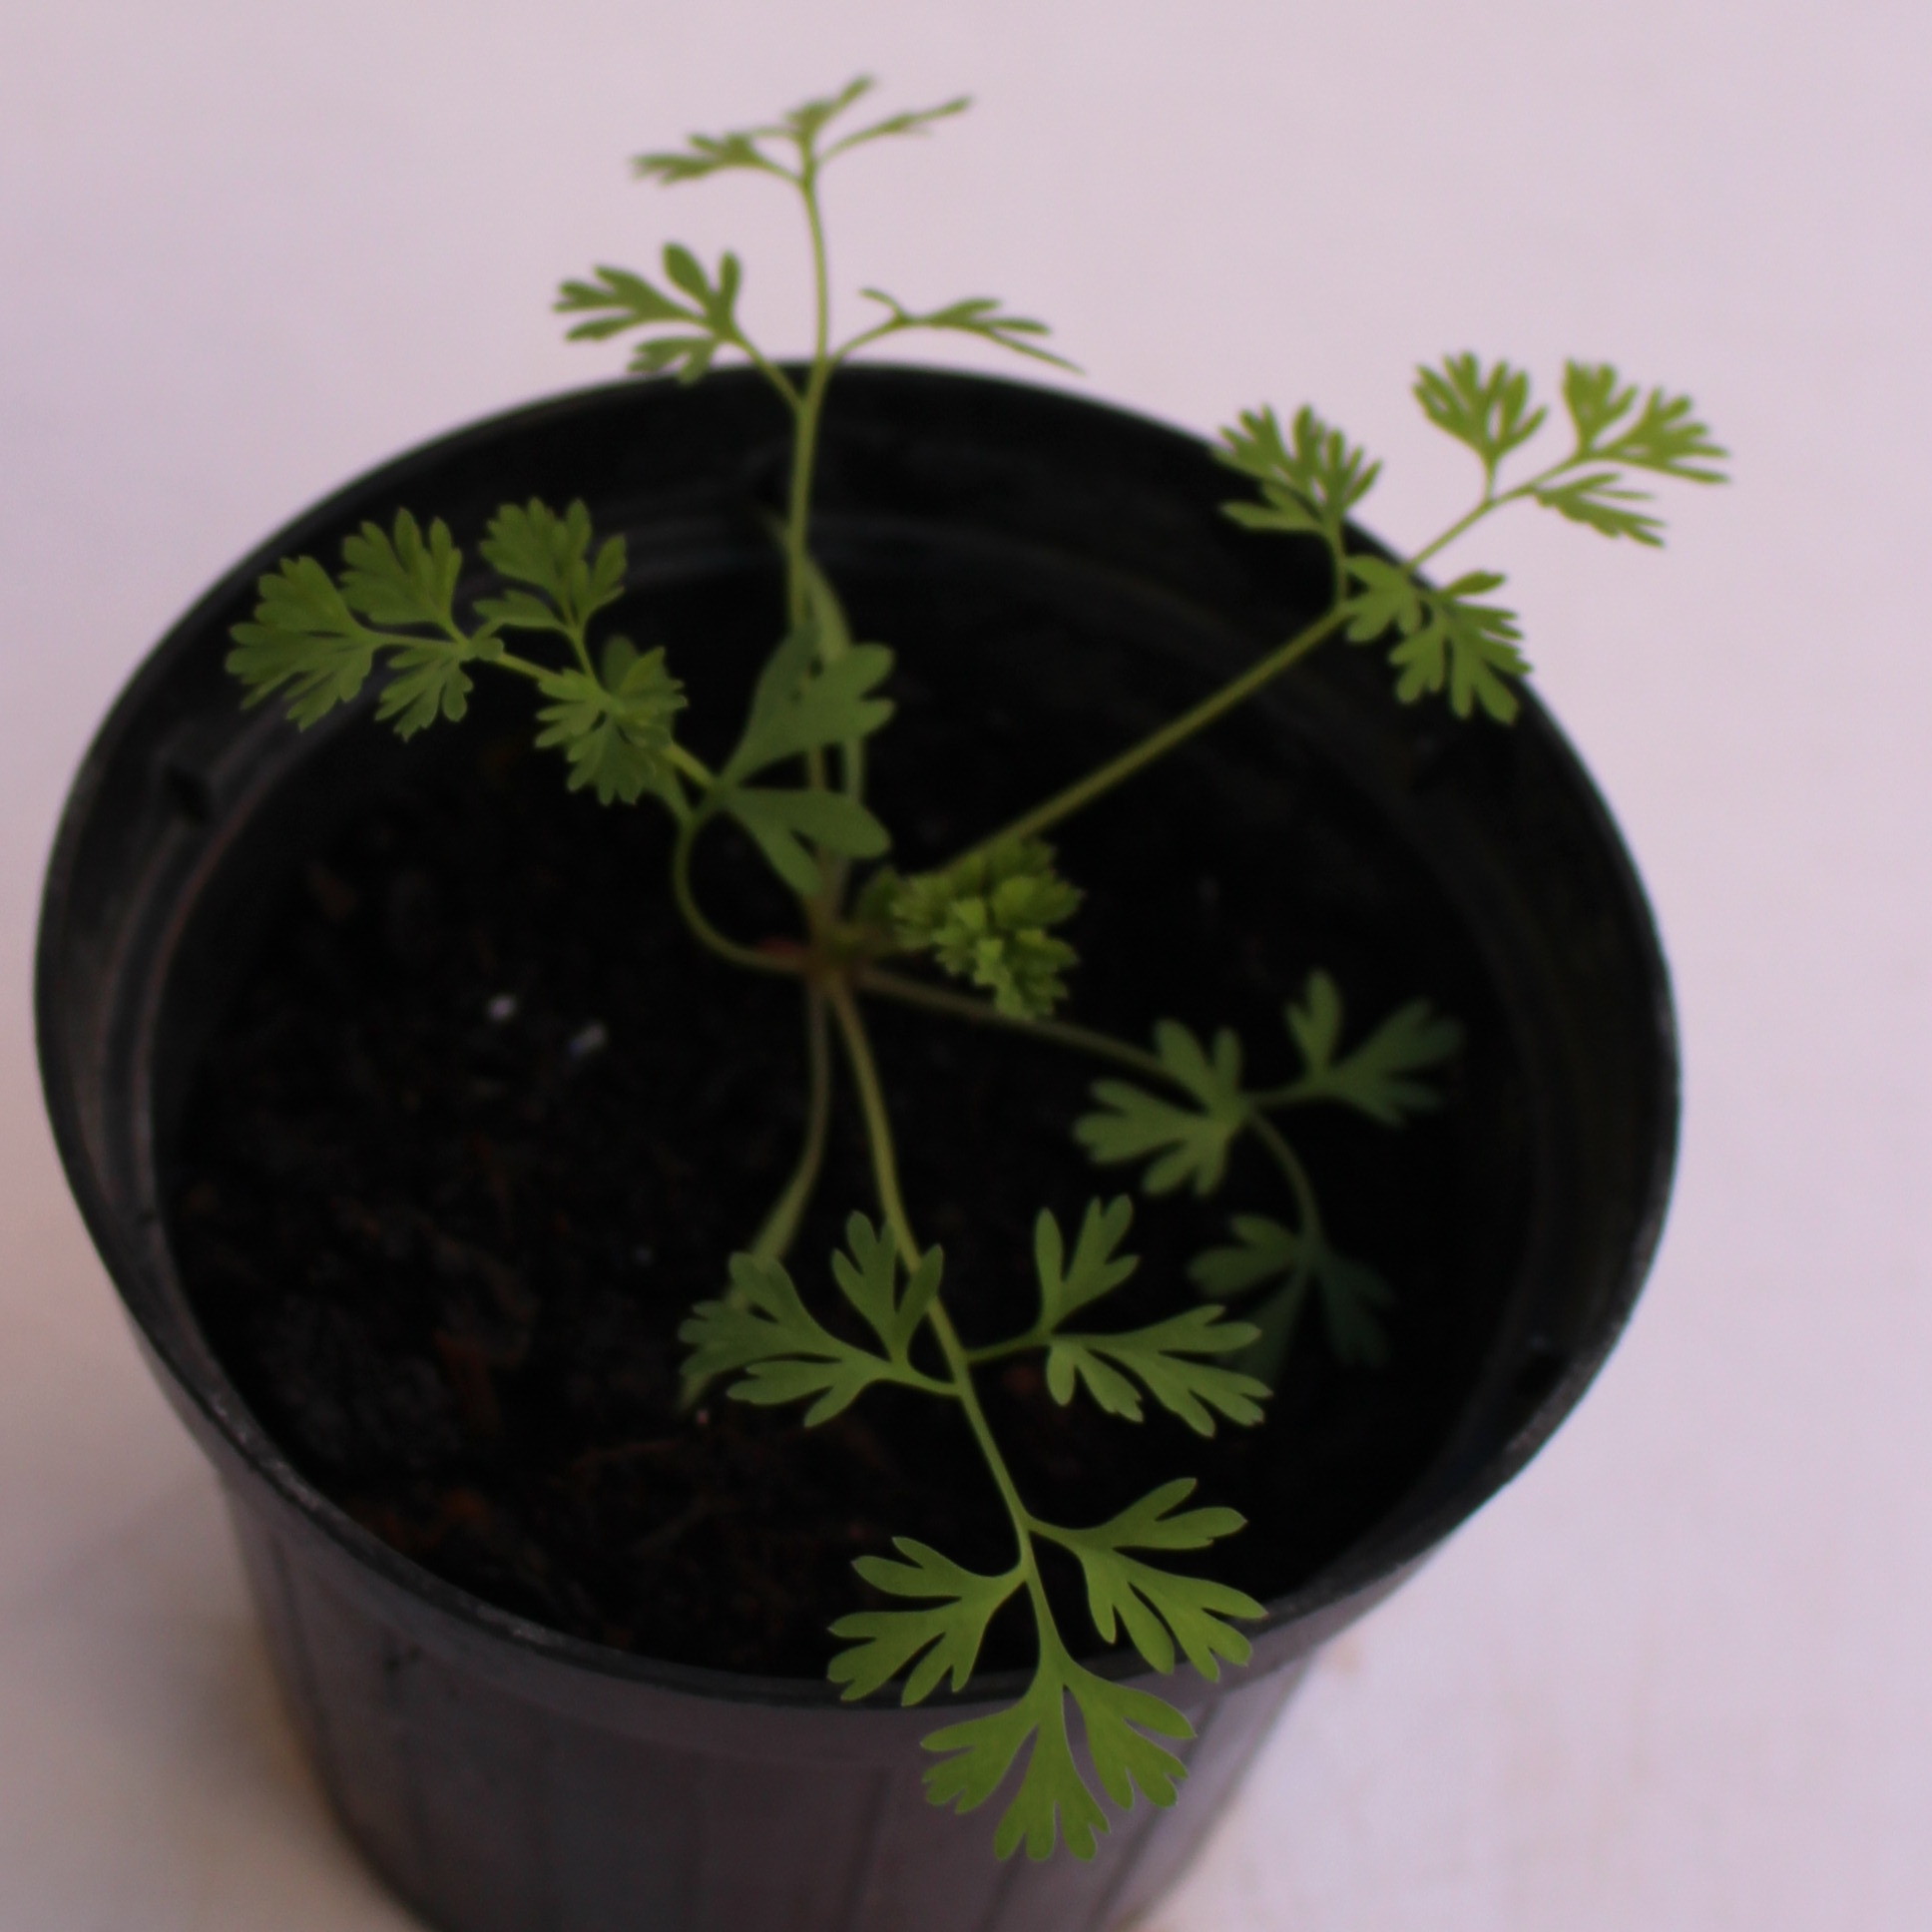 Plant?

Fumaria officinalis
